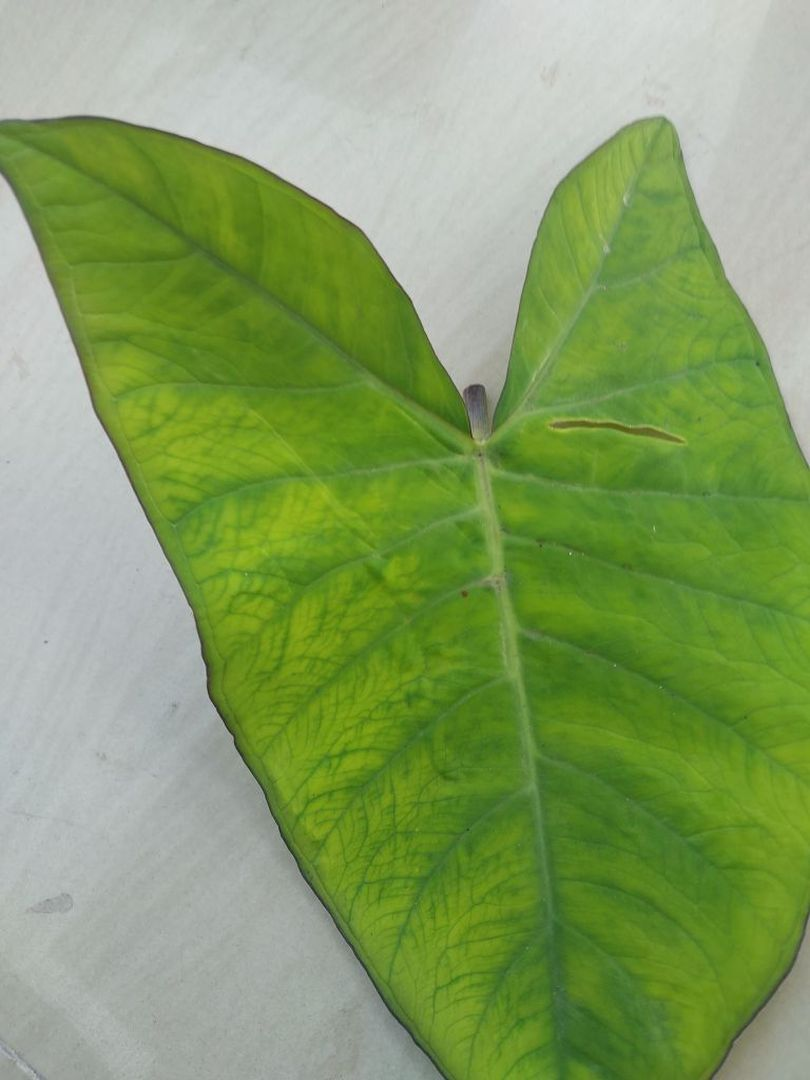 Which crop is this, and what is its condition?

taro, mosaic
